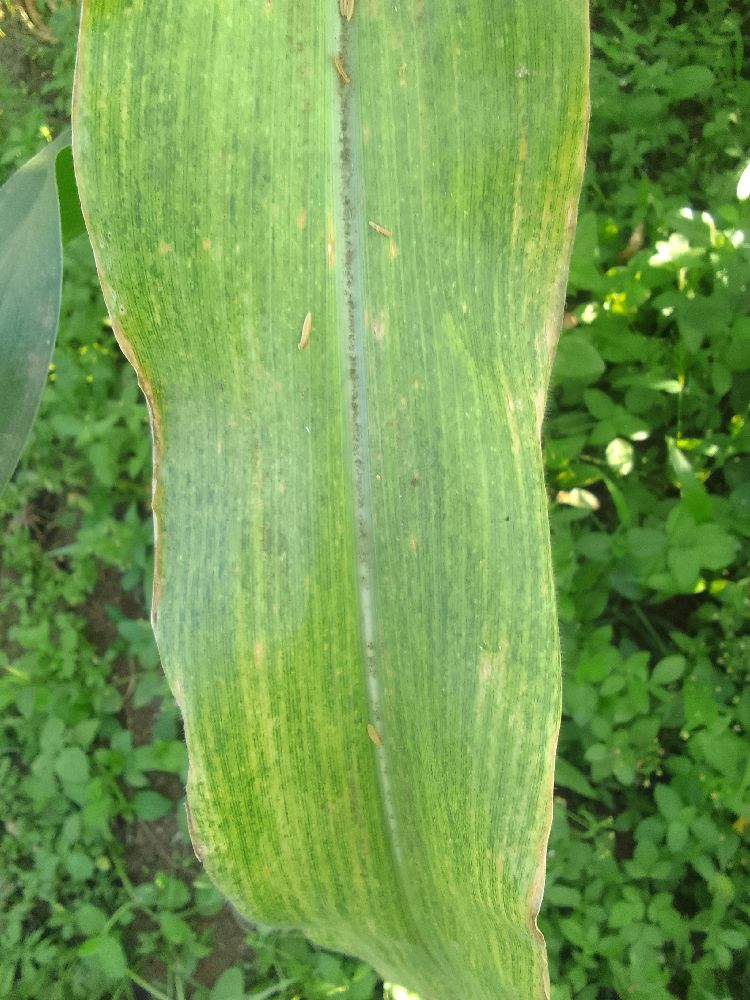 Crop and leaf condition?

maize, maize lethal necrosis
